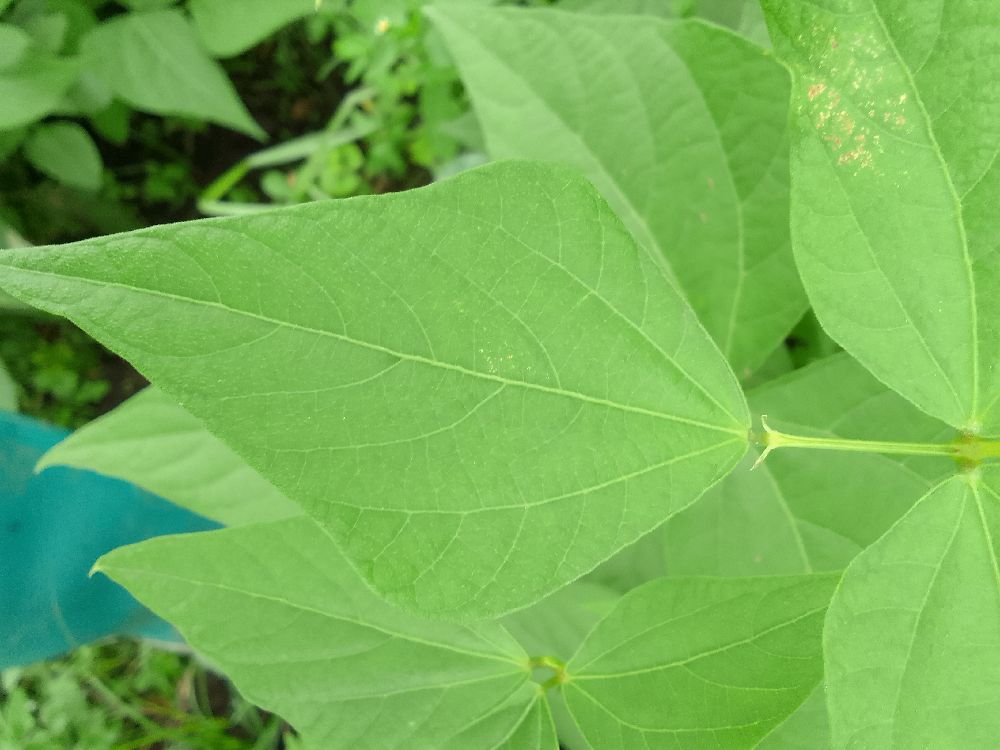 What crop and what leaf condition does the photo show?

common bean, healthy
